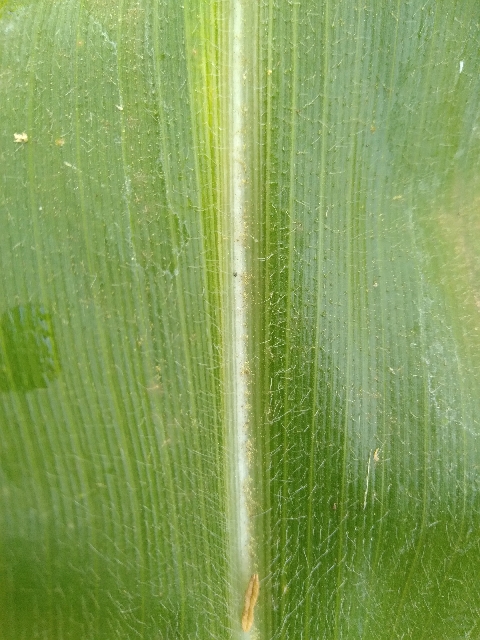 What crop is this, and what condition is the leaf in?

maize, healthy
